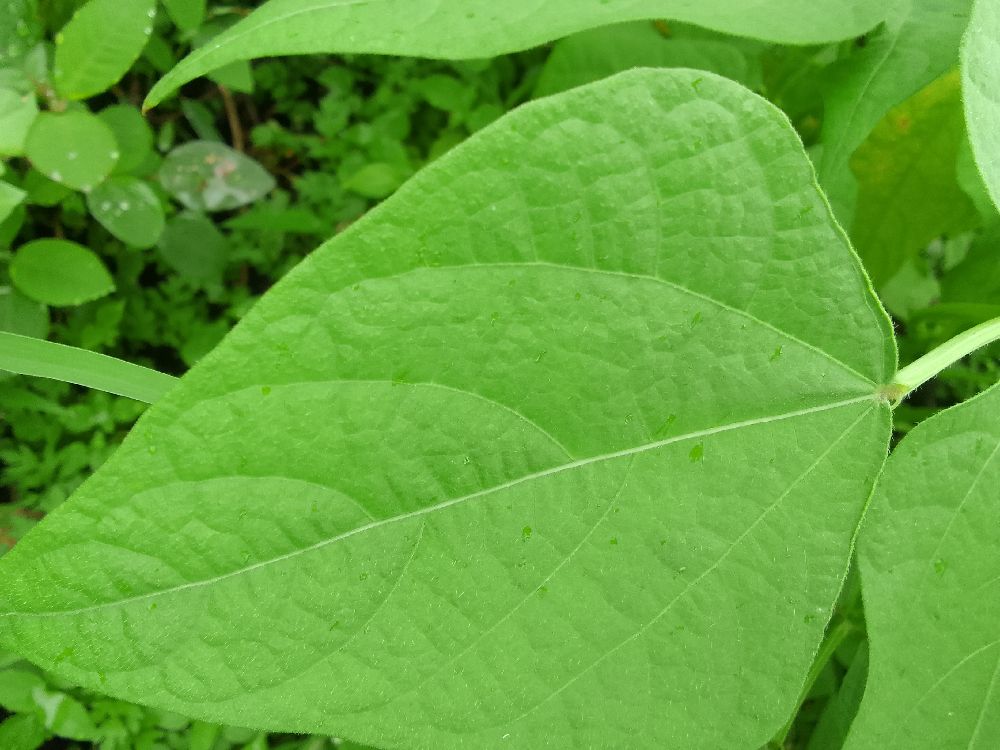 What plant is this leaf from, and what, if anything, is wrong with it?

common bean, healthy
